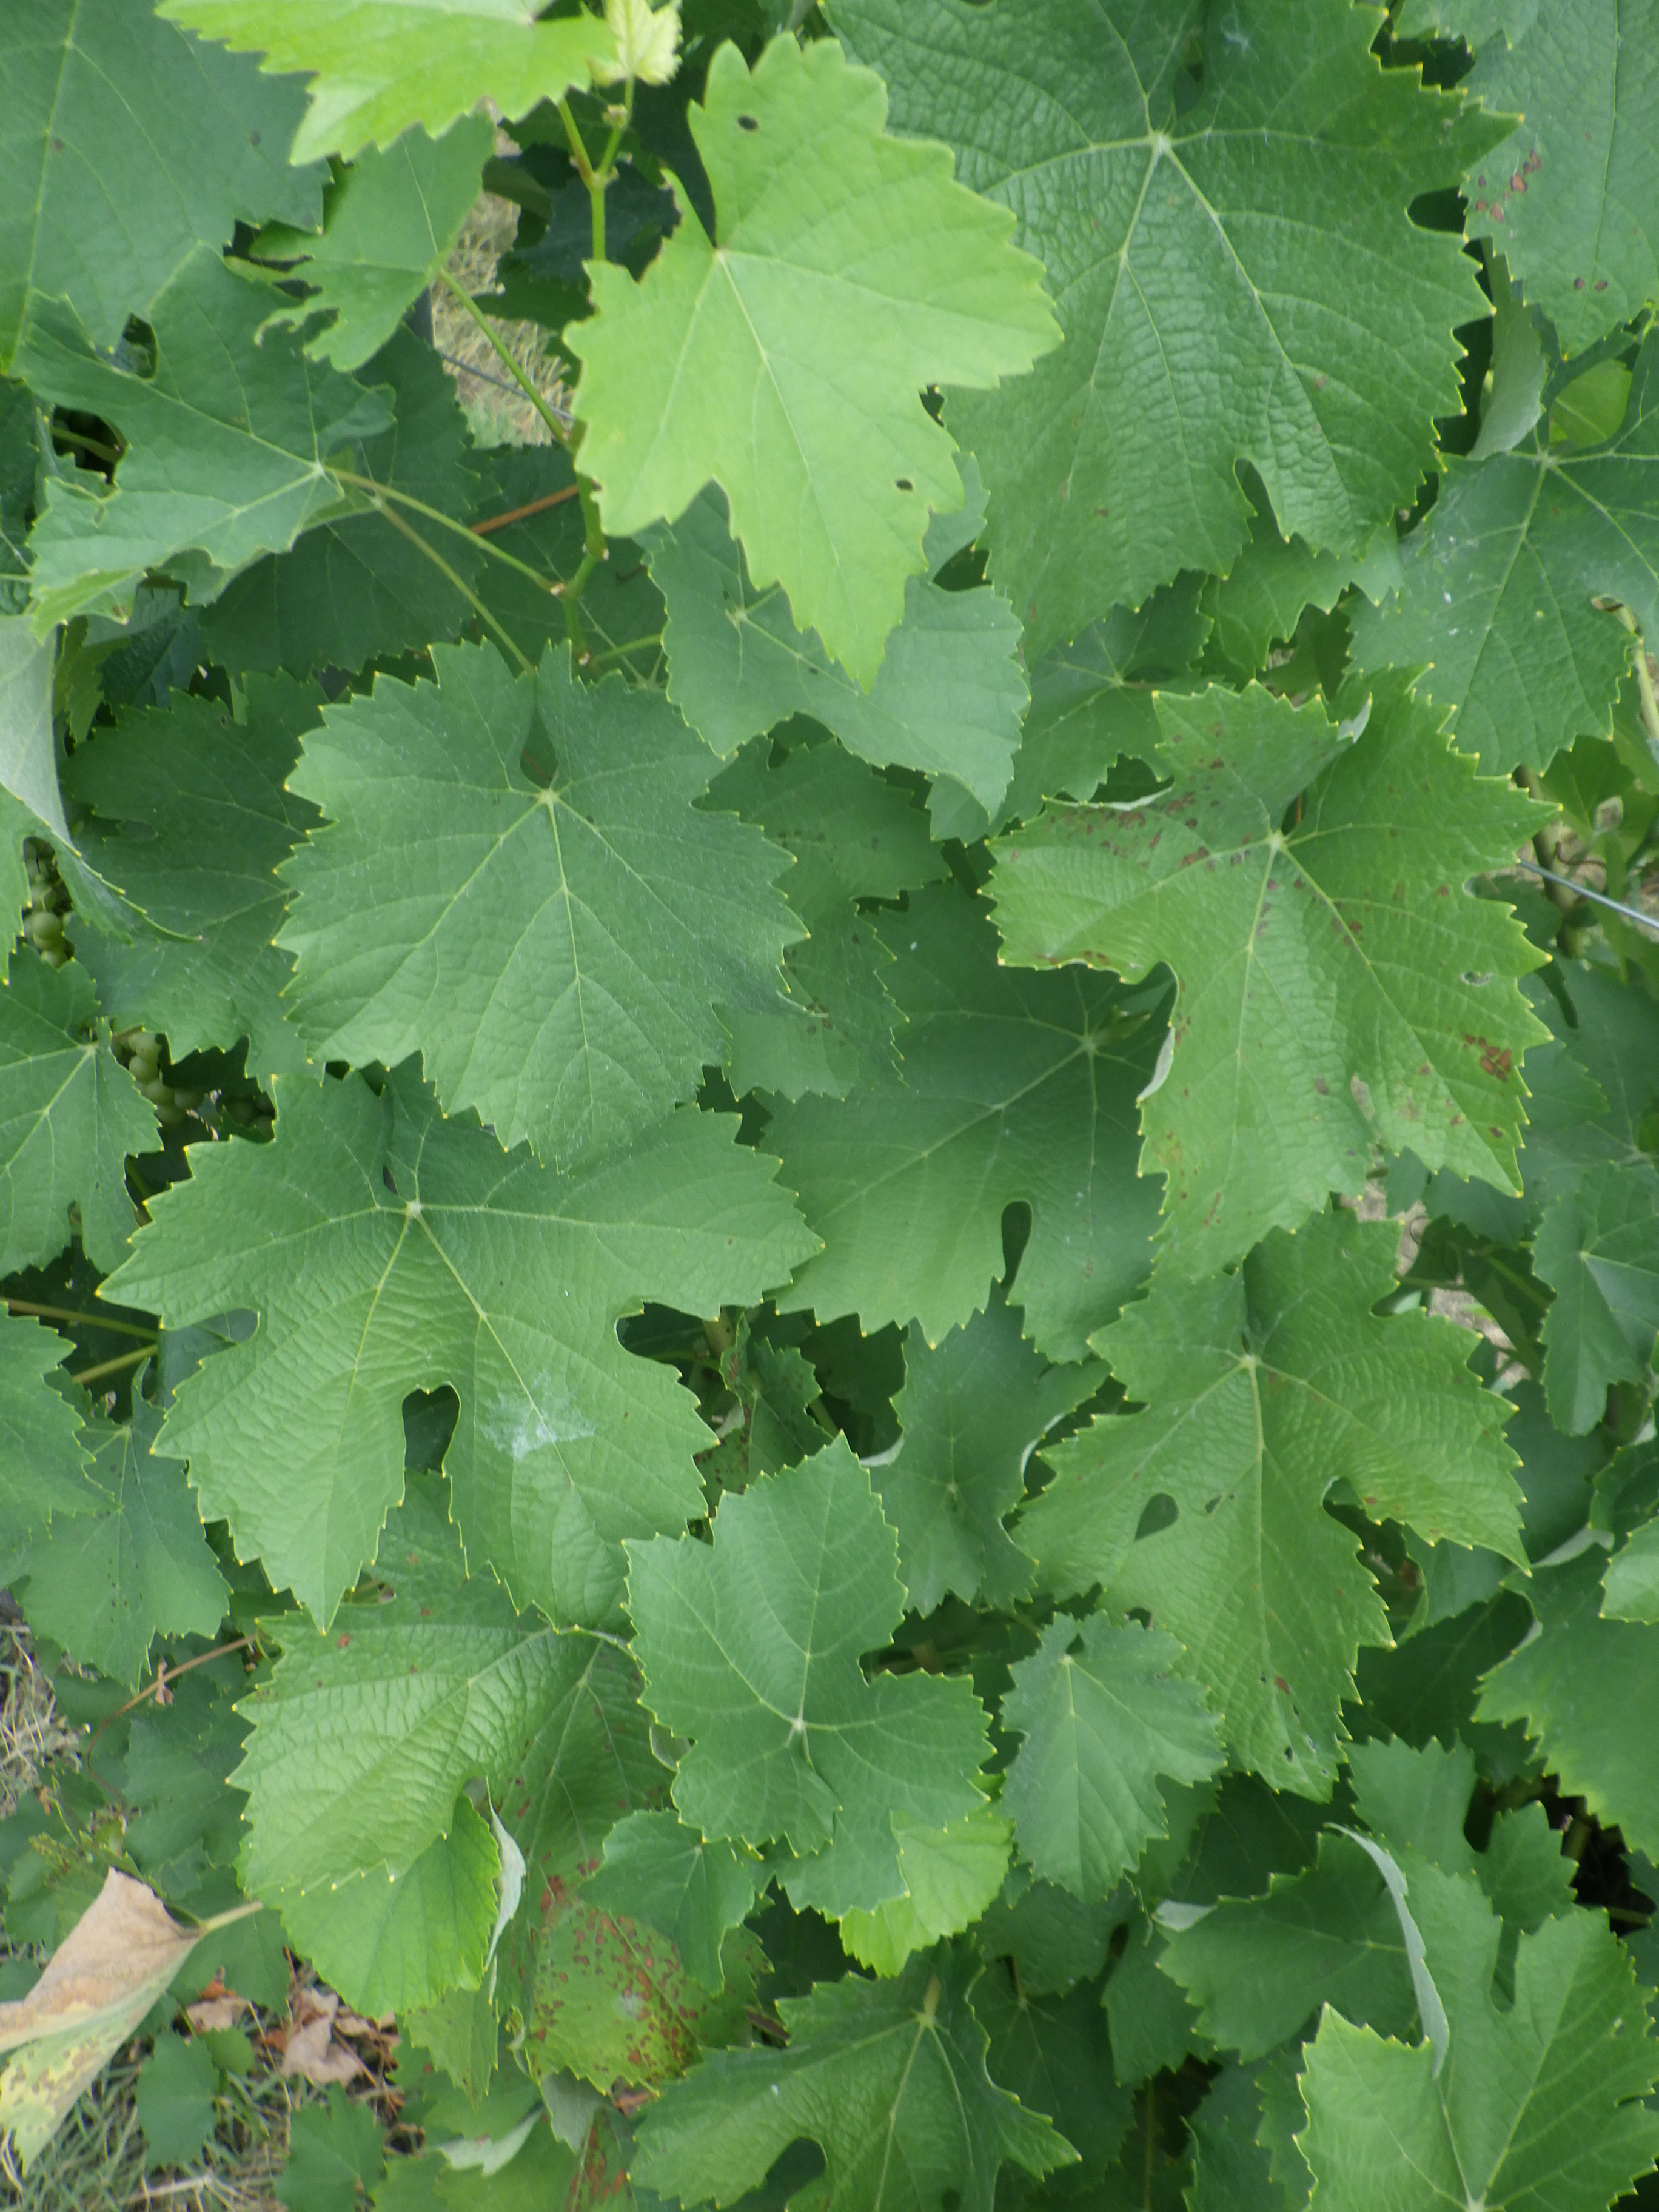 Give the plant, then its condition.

grapevine, altica, downy mildew
